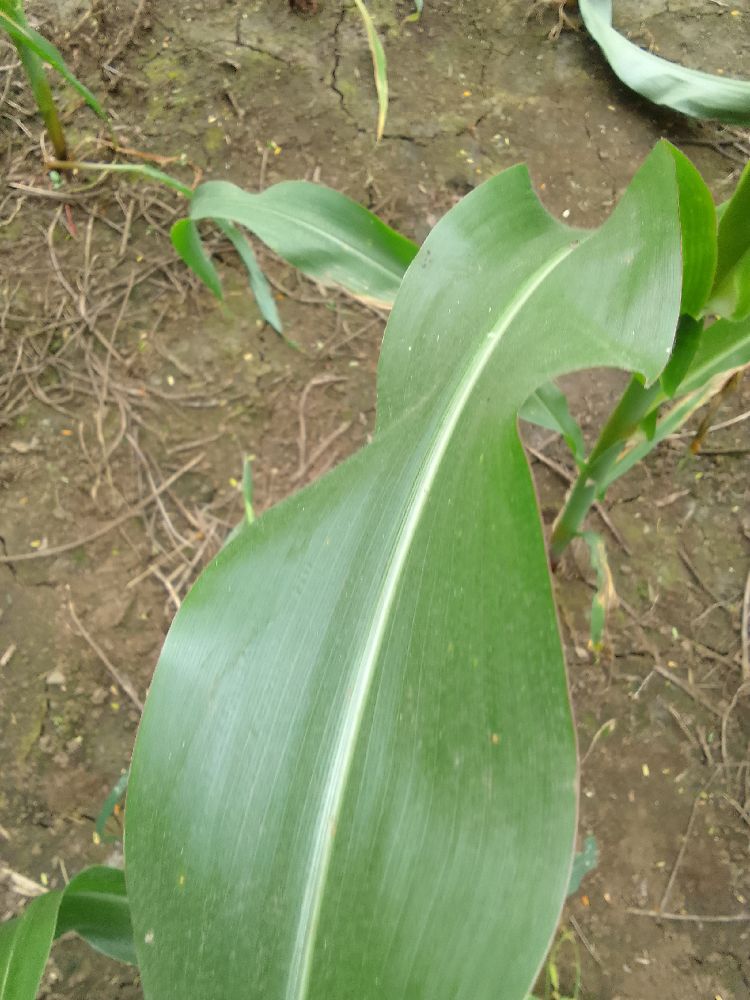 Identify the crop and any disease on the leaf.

maize, healthy
